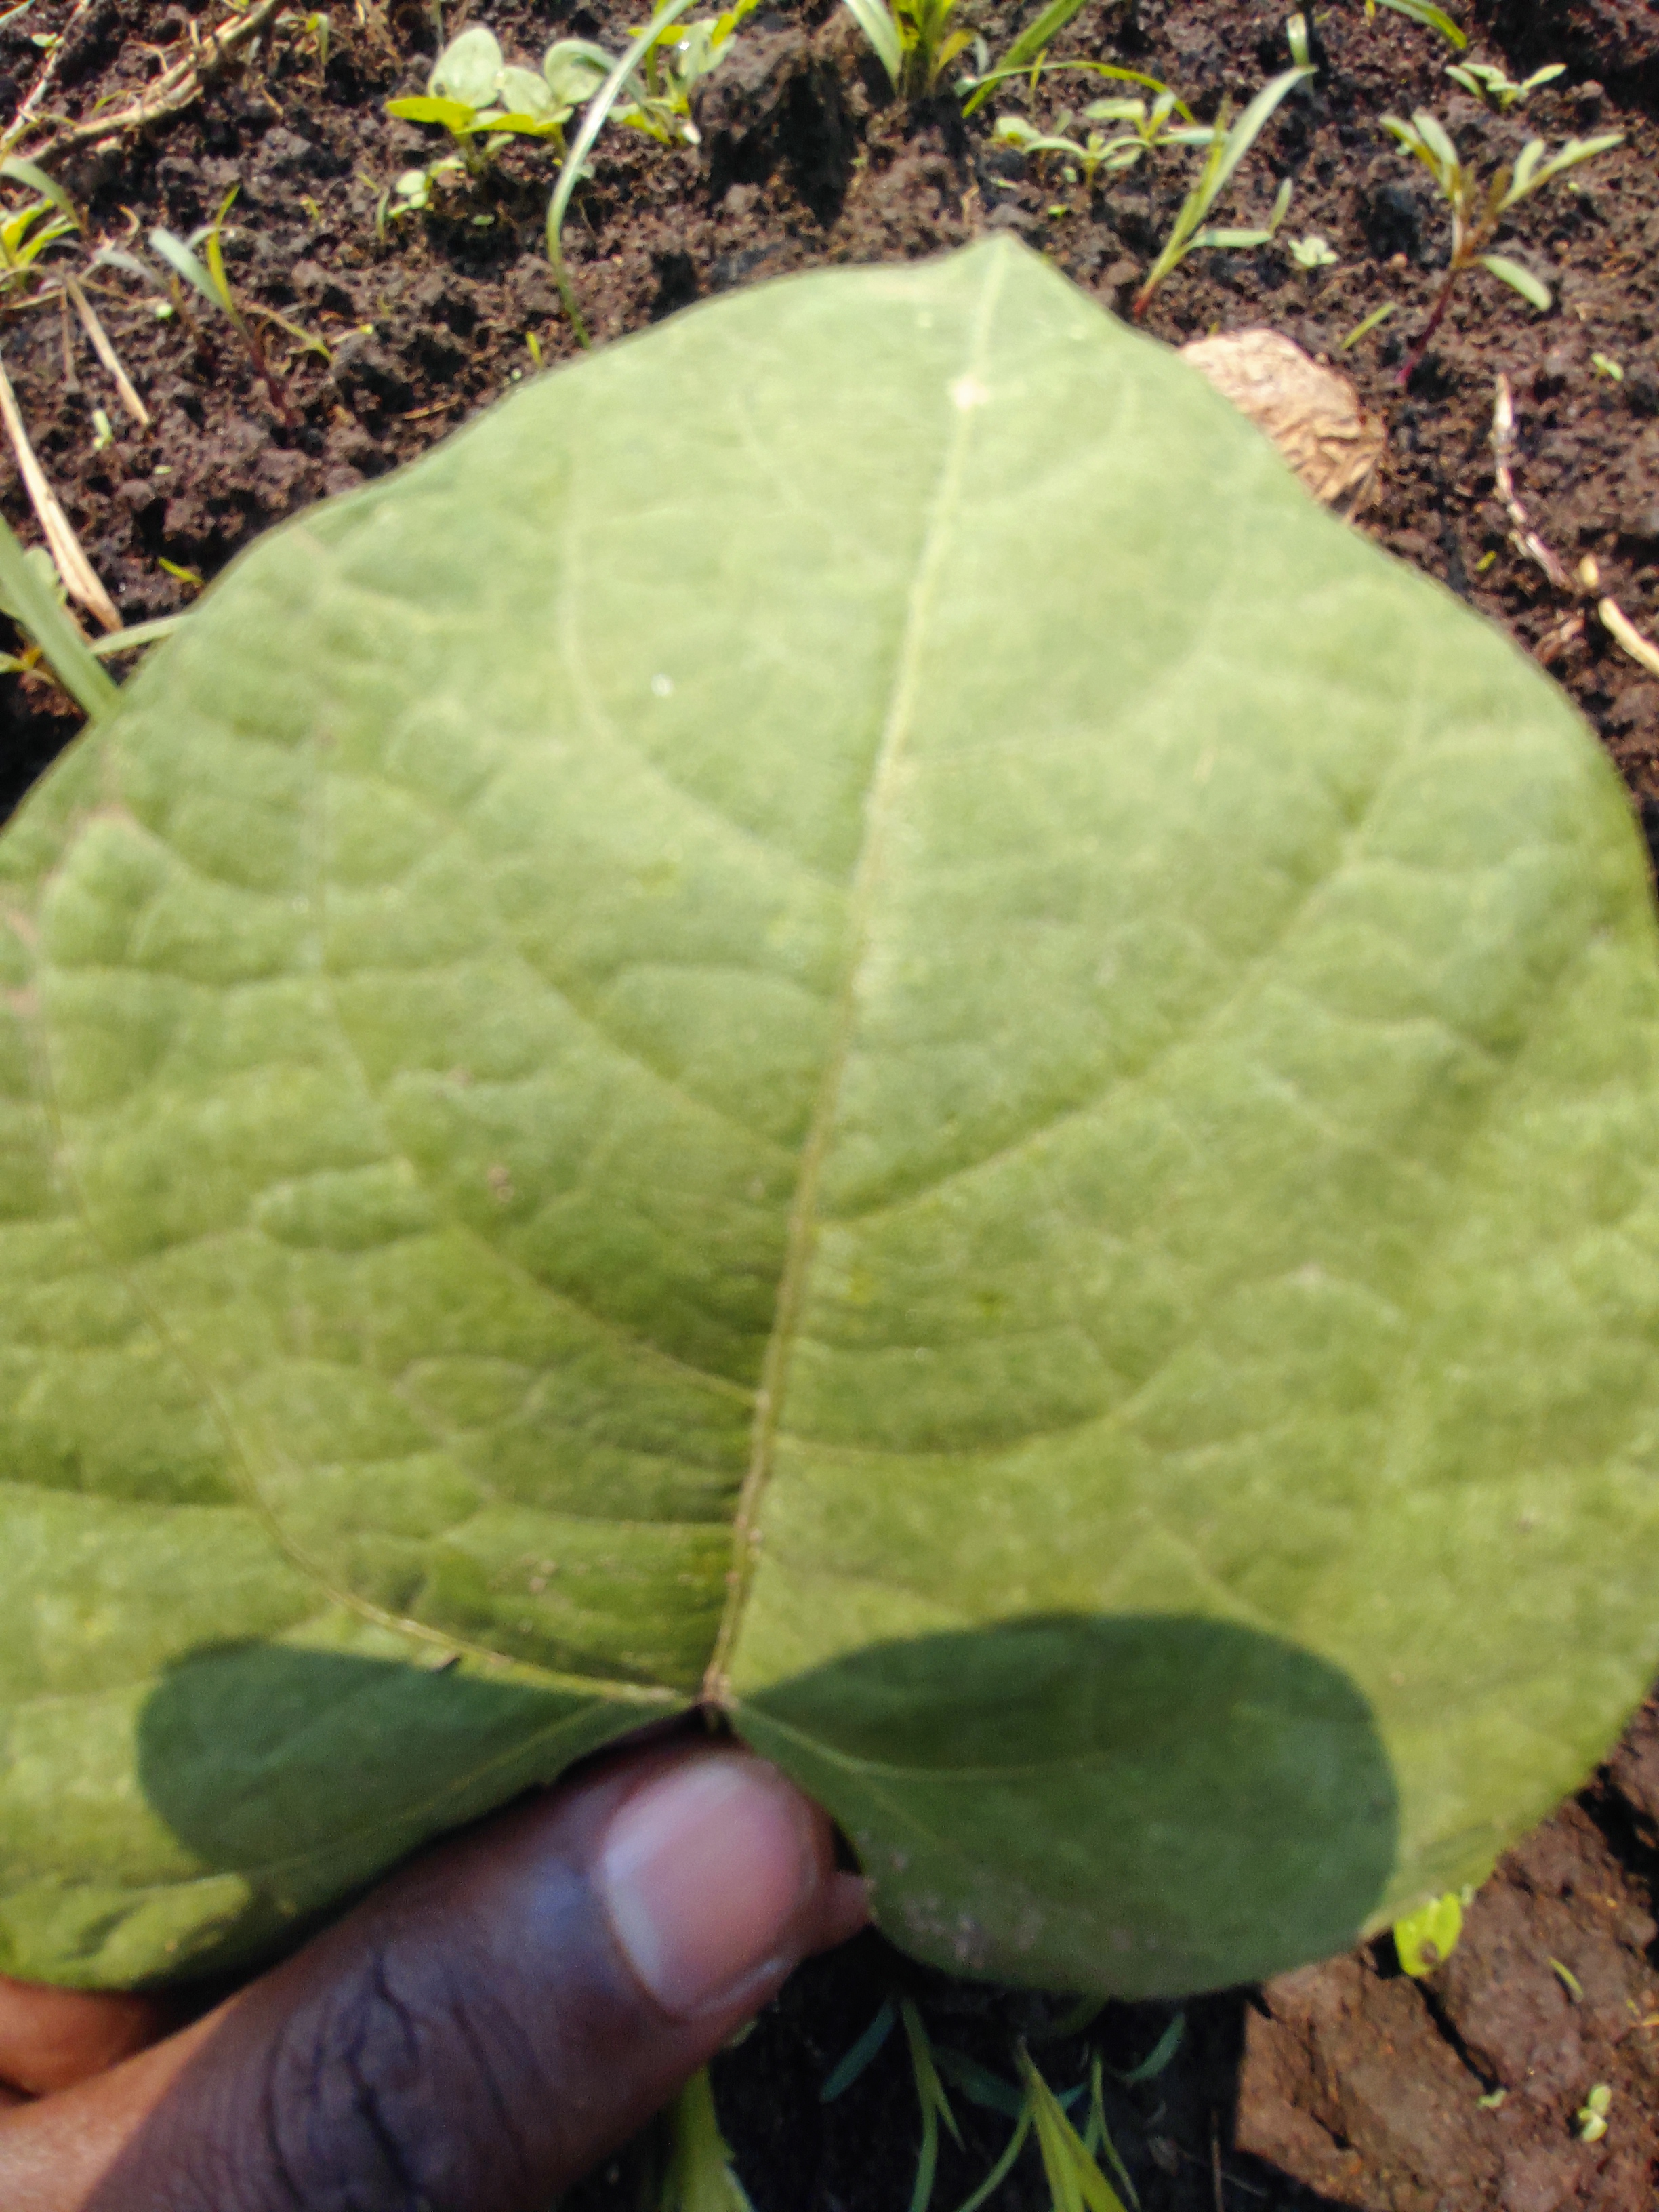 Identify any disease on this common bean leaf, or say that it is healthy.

healthy
